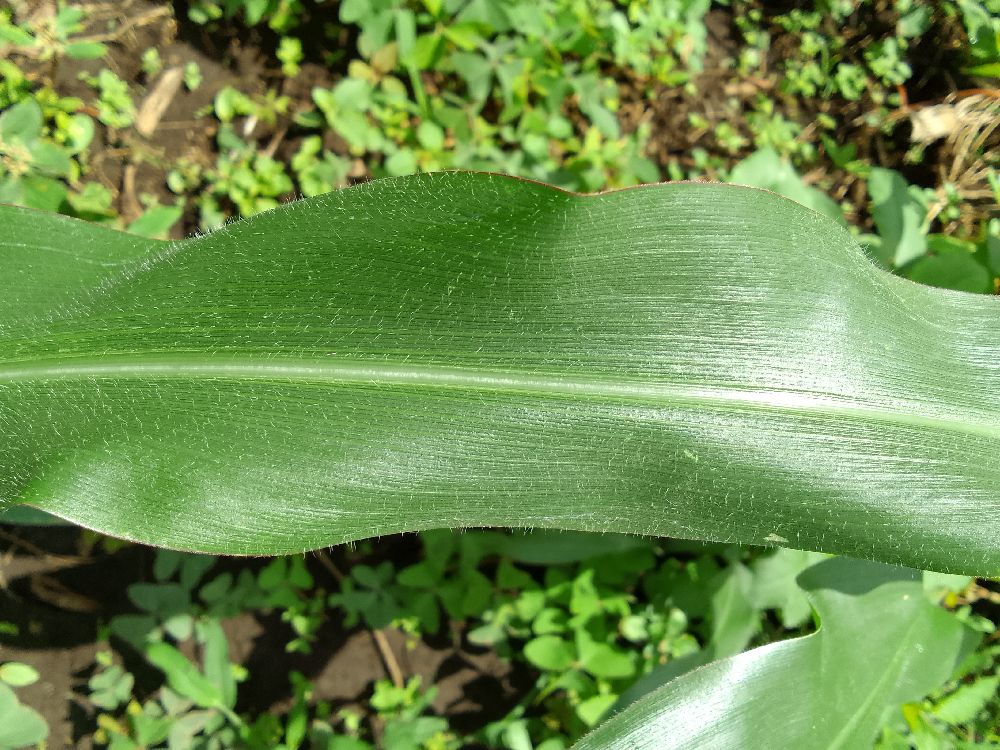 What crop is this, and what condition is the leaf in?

maize, healthy
